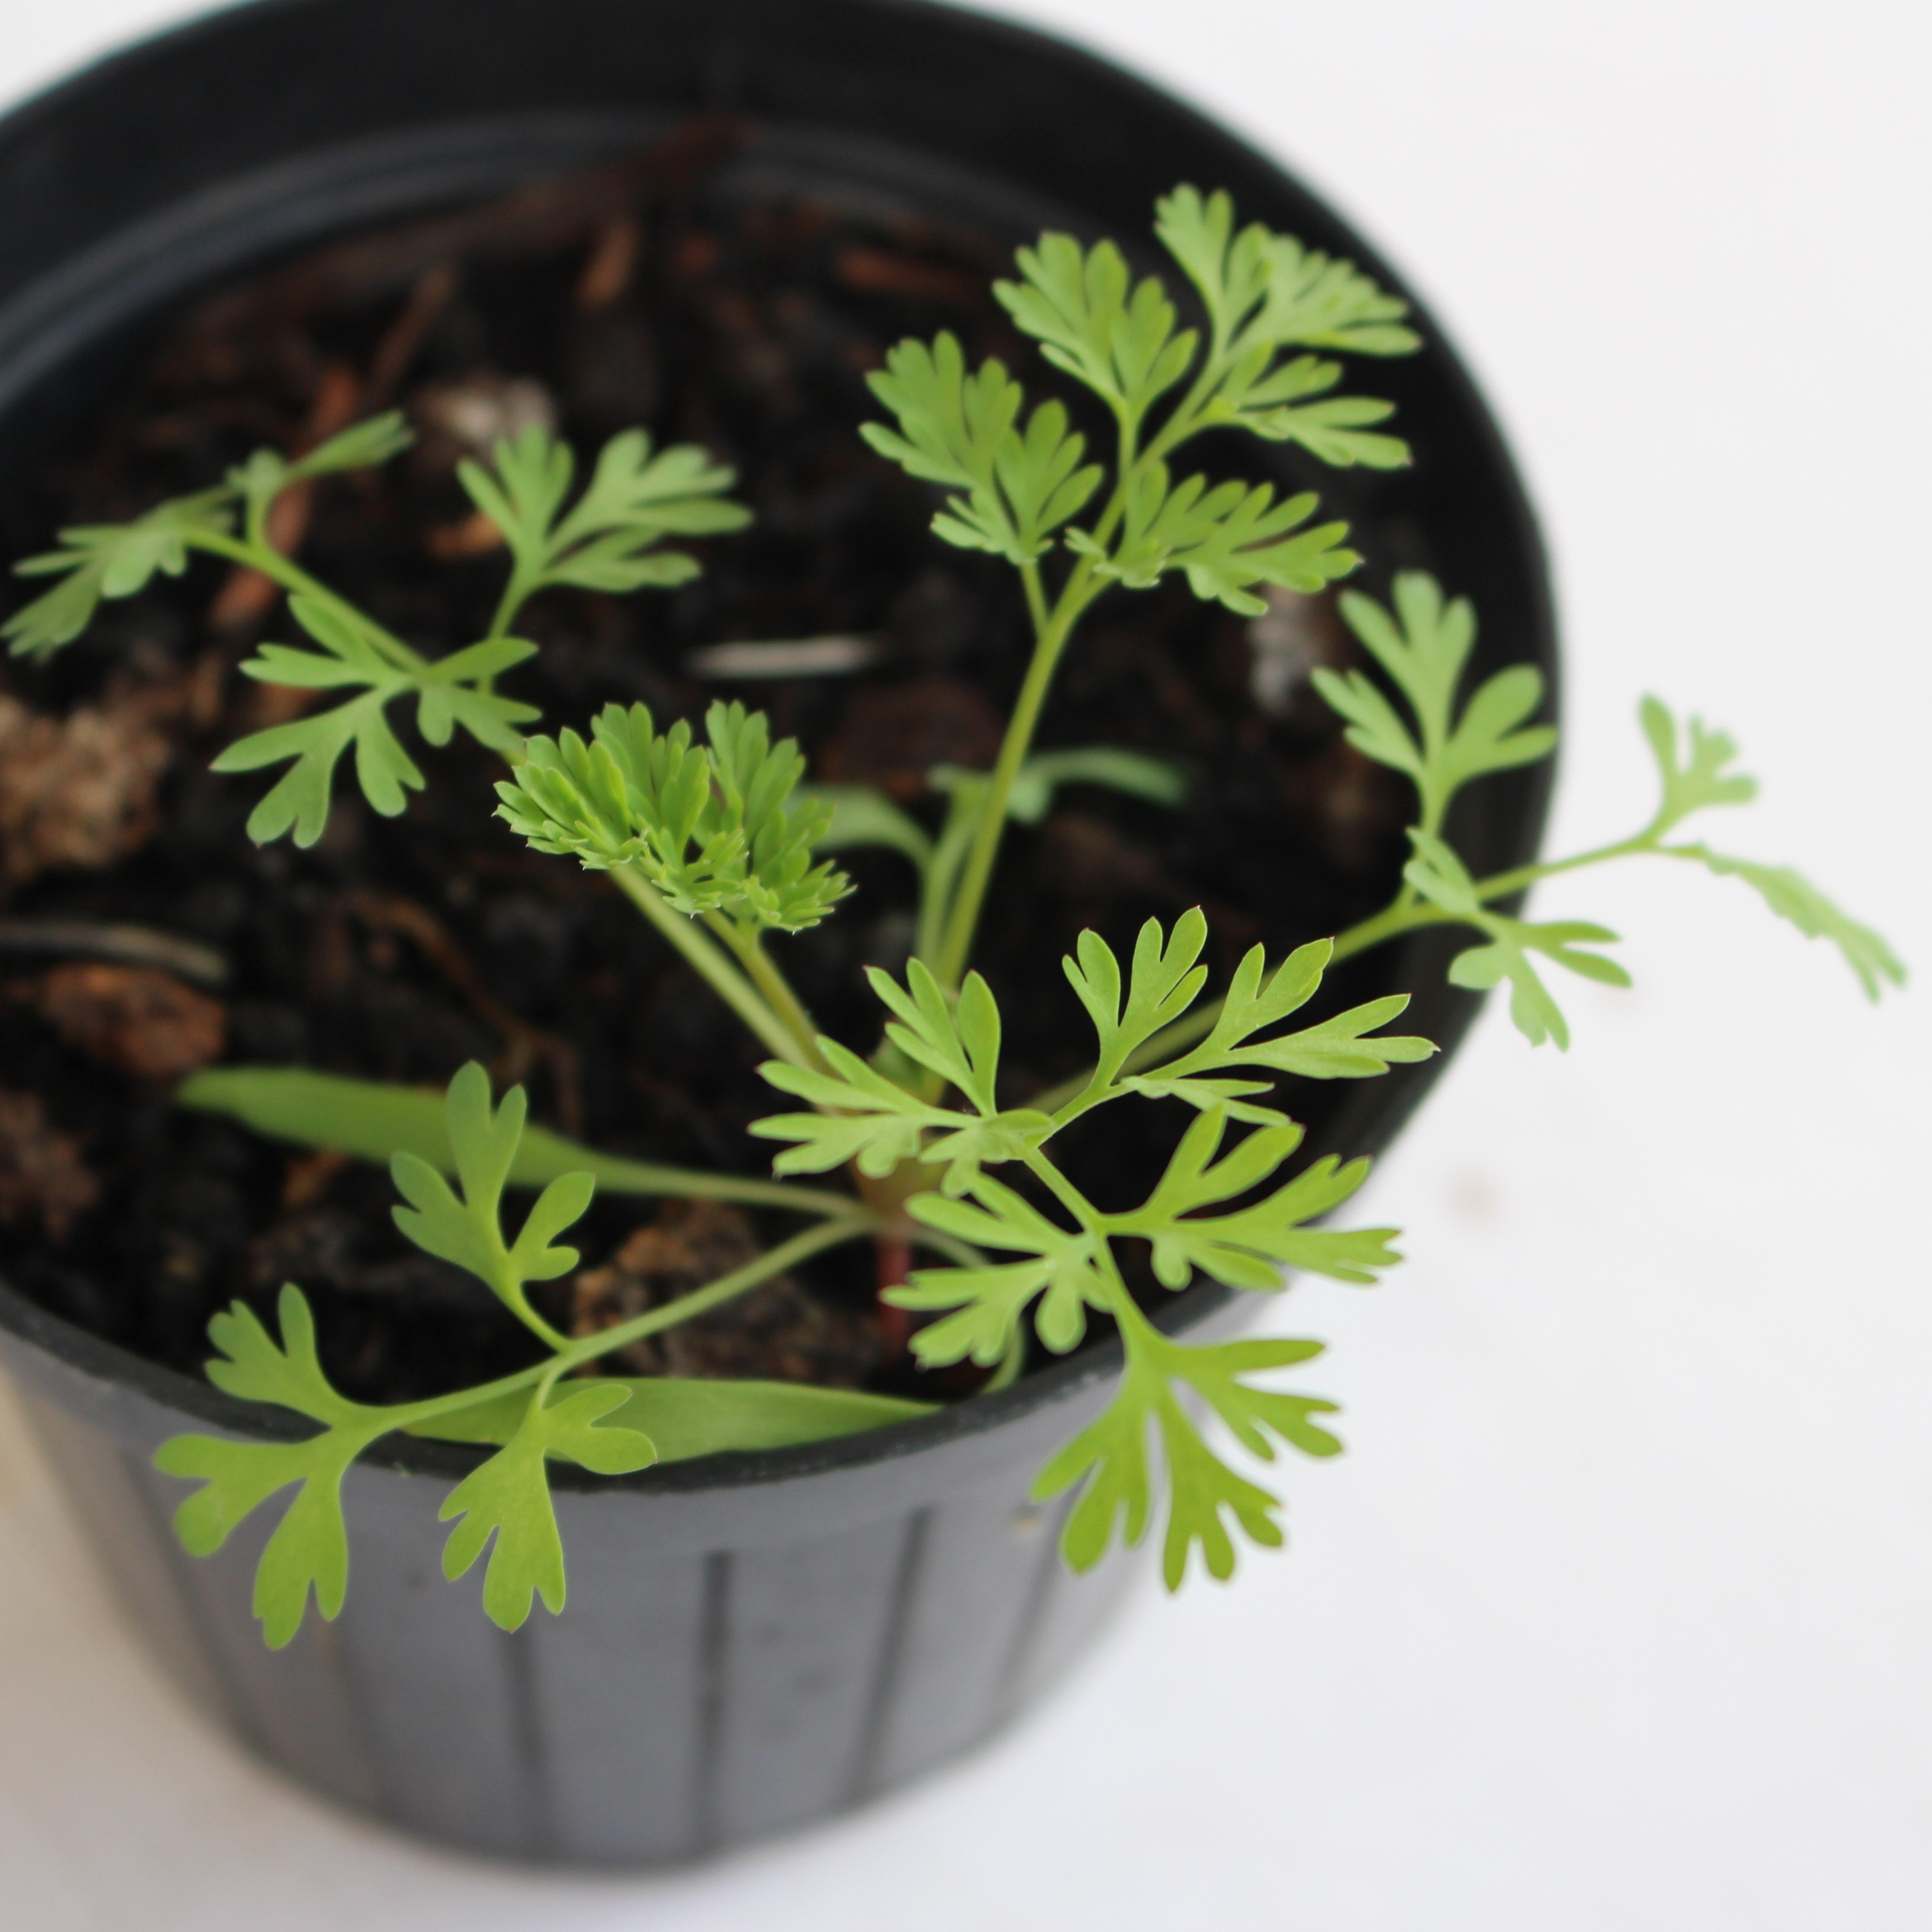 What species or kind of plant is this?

Fumaria officinalis
